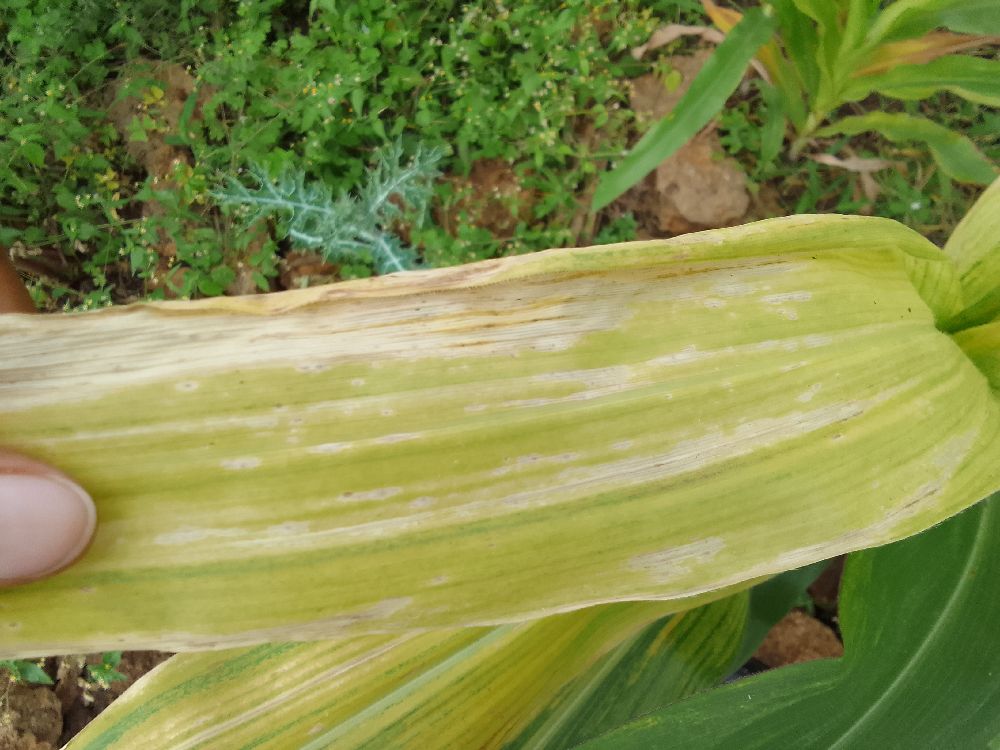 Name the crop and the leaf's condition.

maize, maize lethal necrosis
